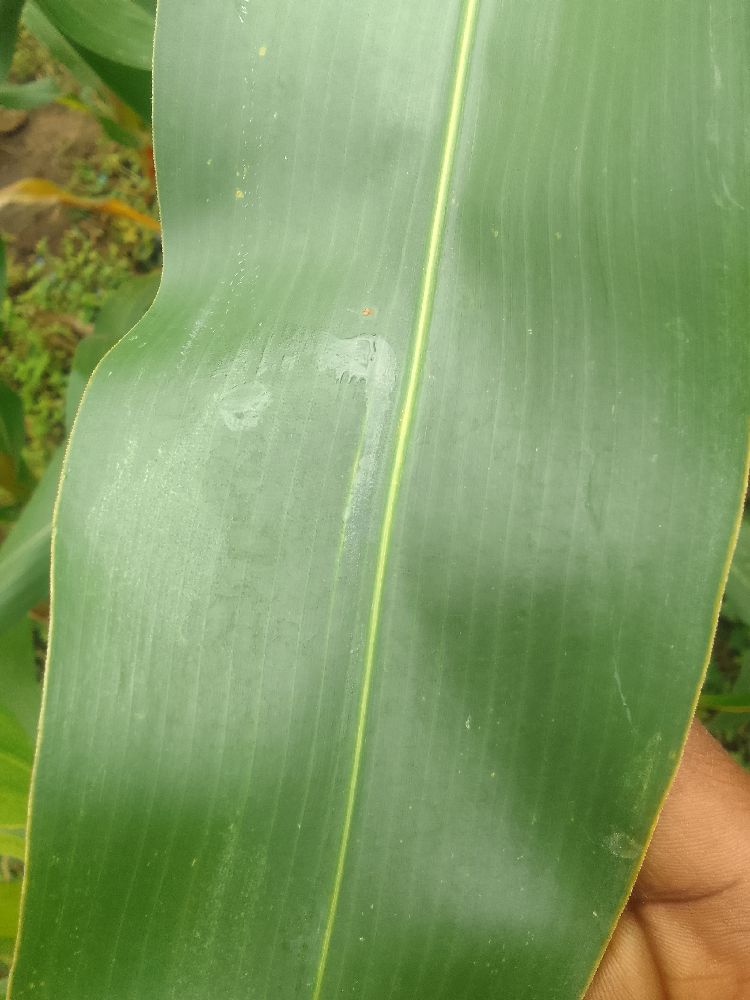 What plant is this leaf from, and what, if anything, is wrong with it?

maize, healthy
